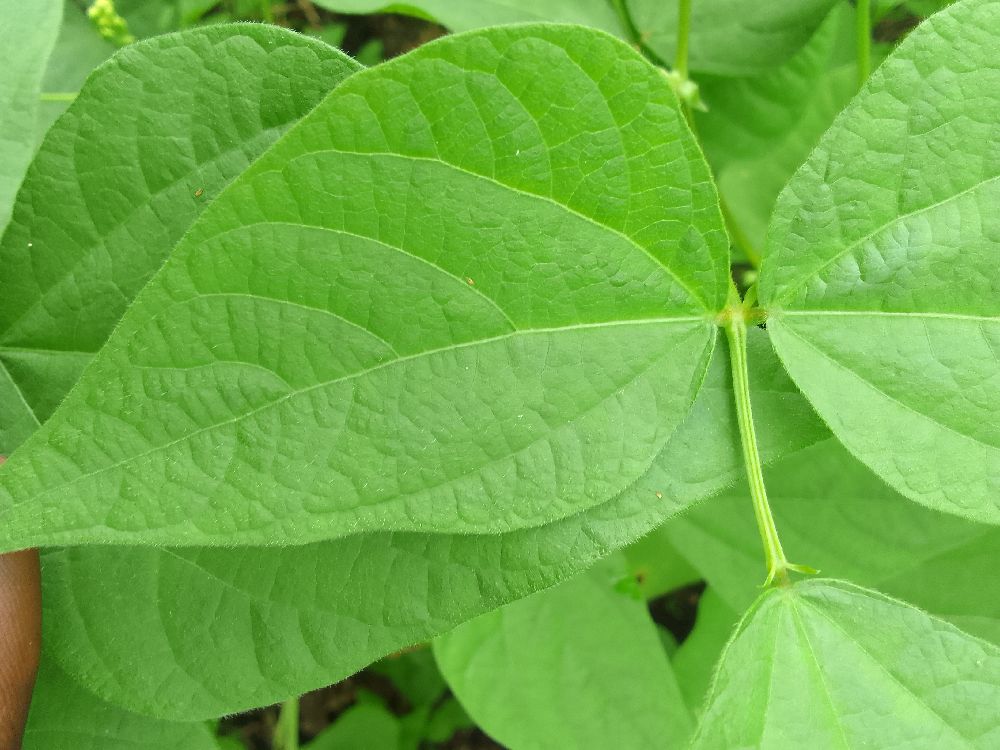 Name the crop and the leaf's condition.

common bean, healthy
